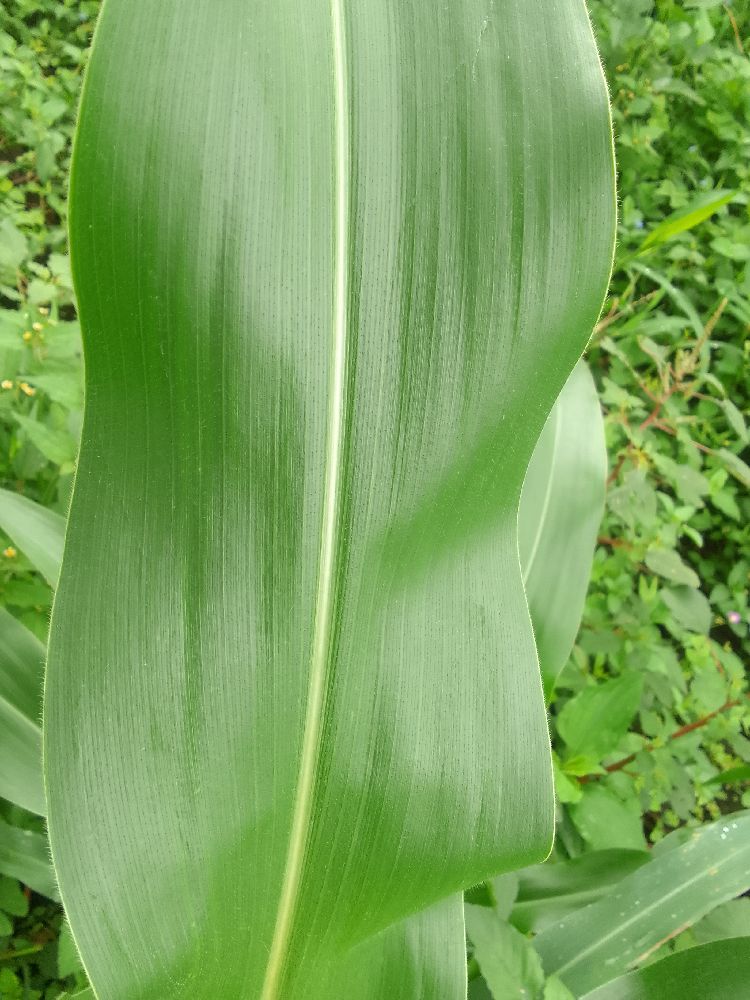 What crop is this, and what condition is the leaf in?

maize, healthy
